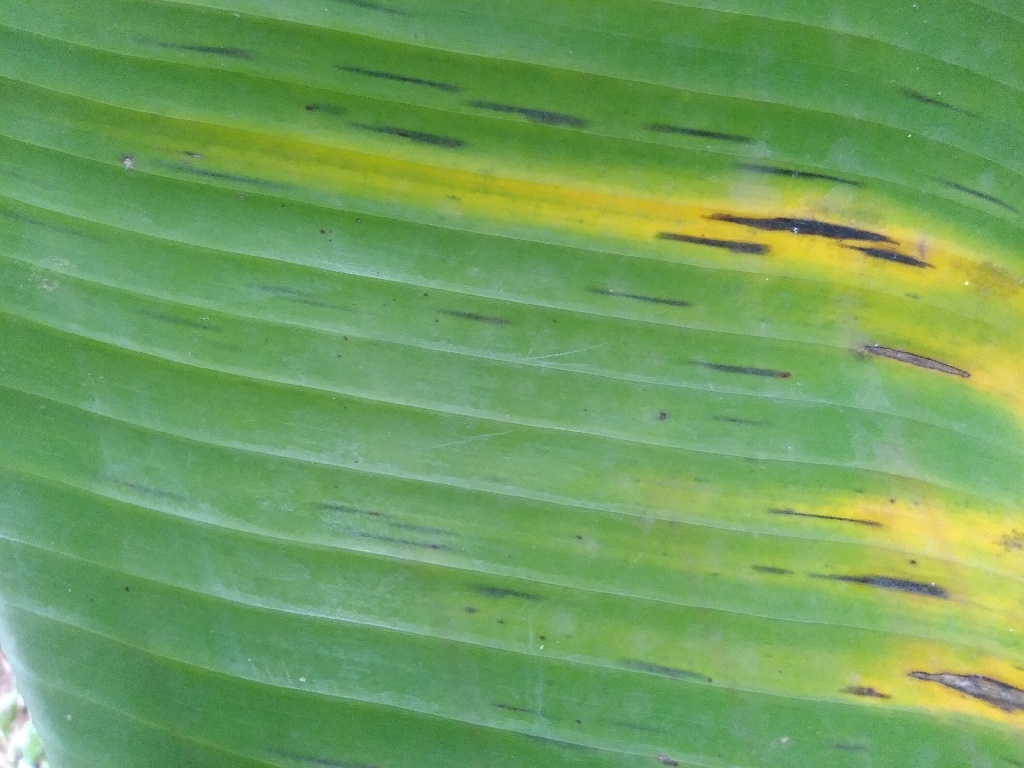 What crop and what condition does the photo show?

banana, black sigatoka
